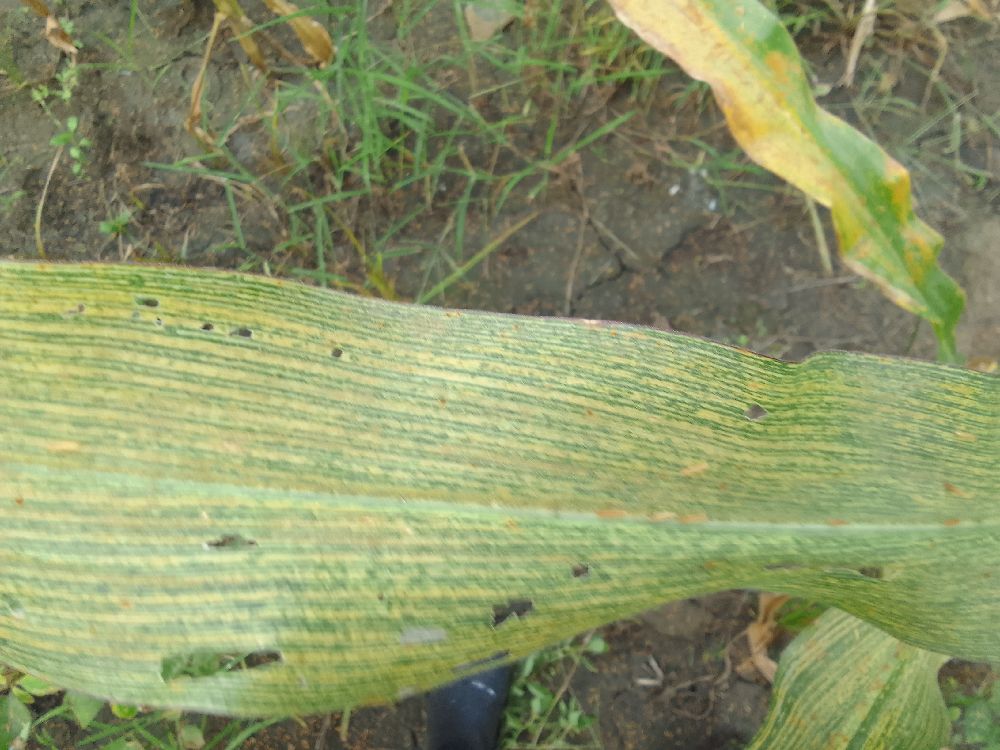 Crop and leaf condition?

maize, maize streak virus
